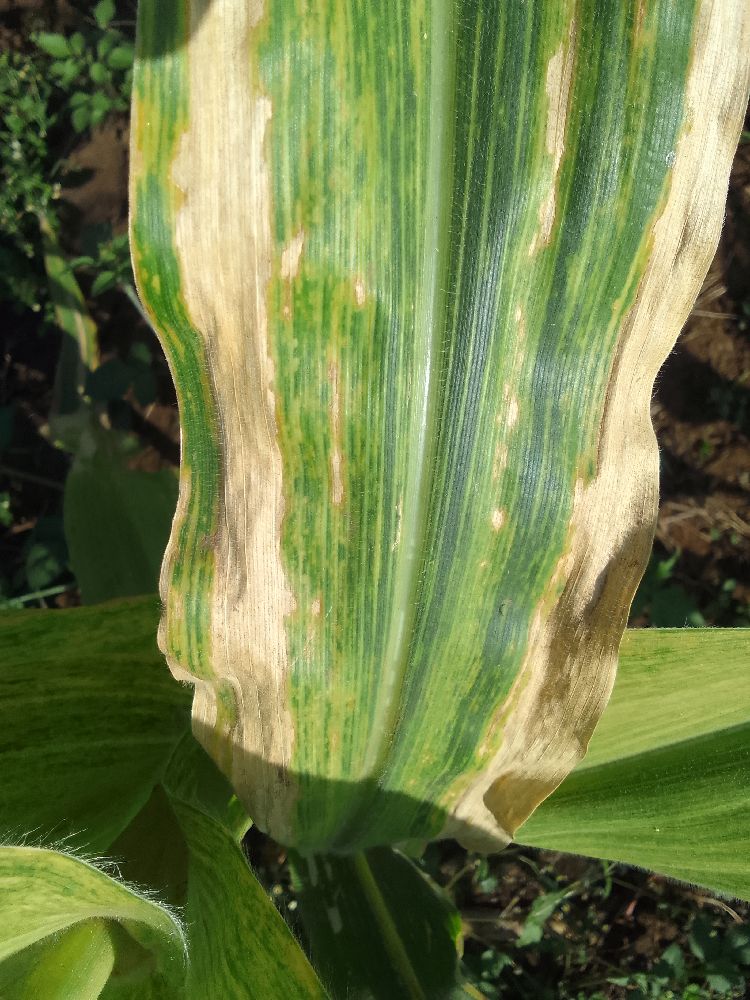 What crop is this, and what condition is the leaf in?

maize, maize lethal necrosis
